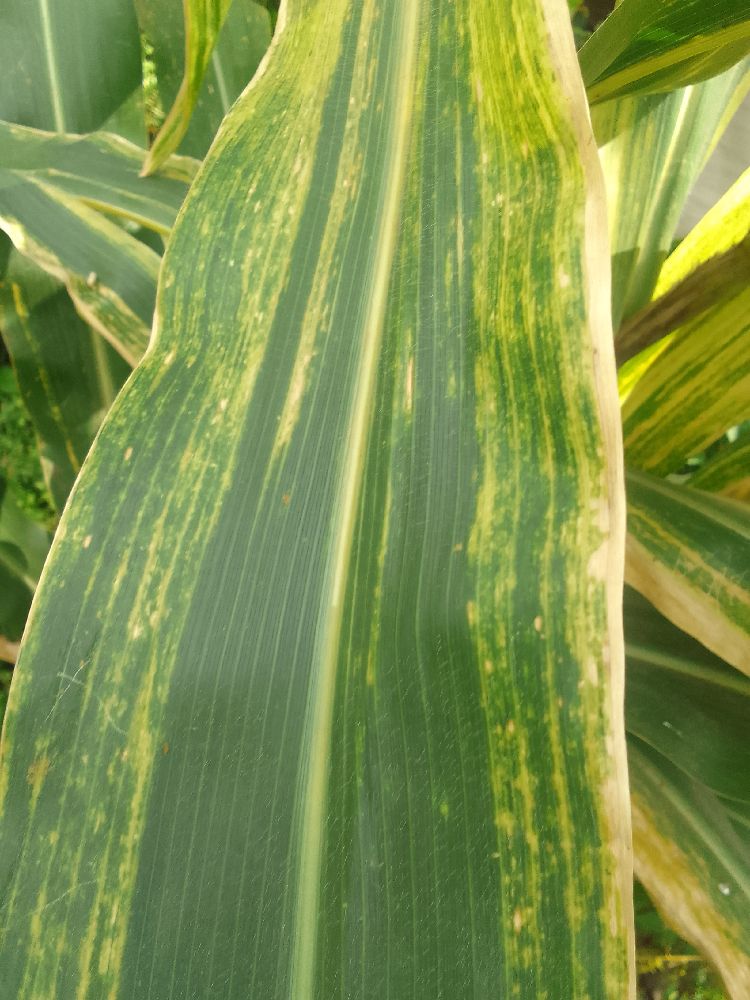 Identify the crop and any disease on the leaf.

maize, maize lethal necrosis
